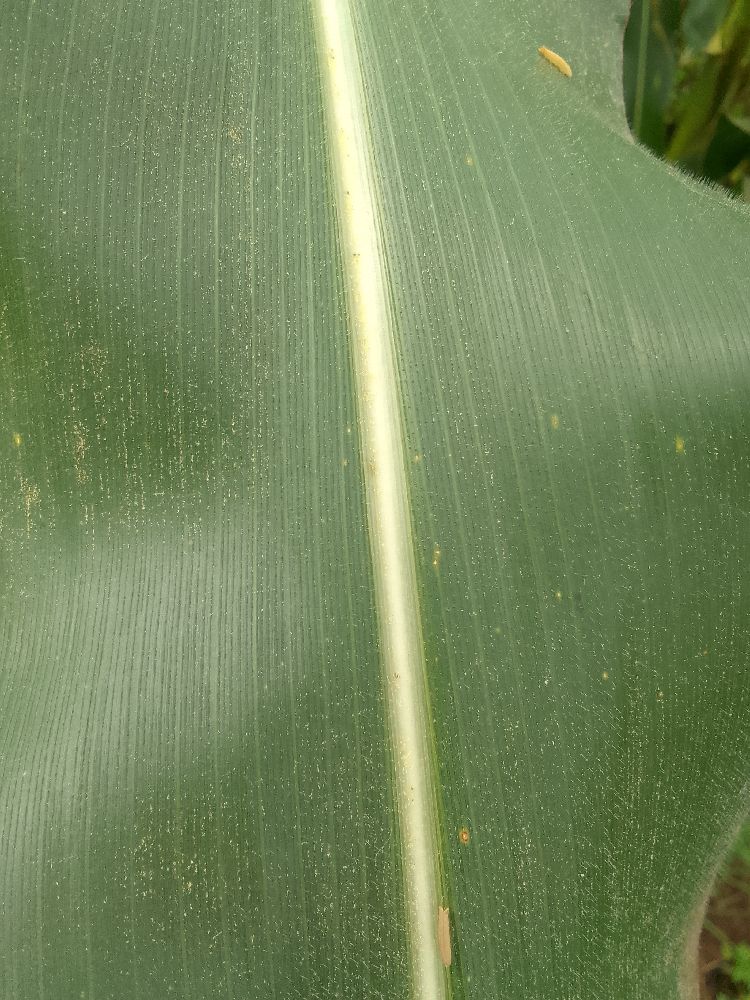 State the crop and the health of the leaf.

maize, healthy
